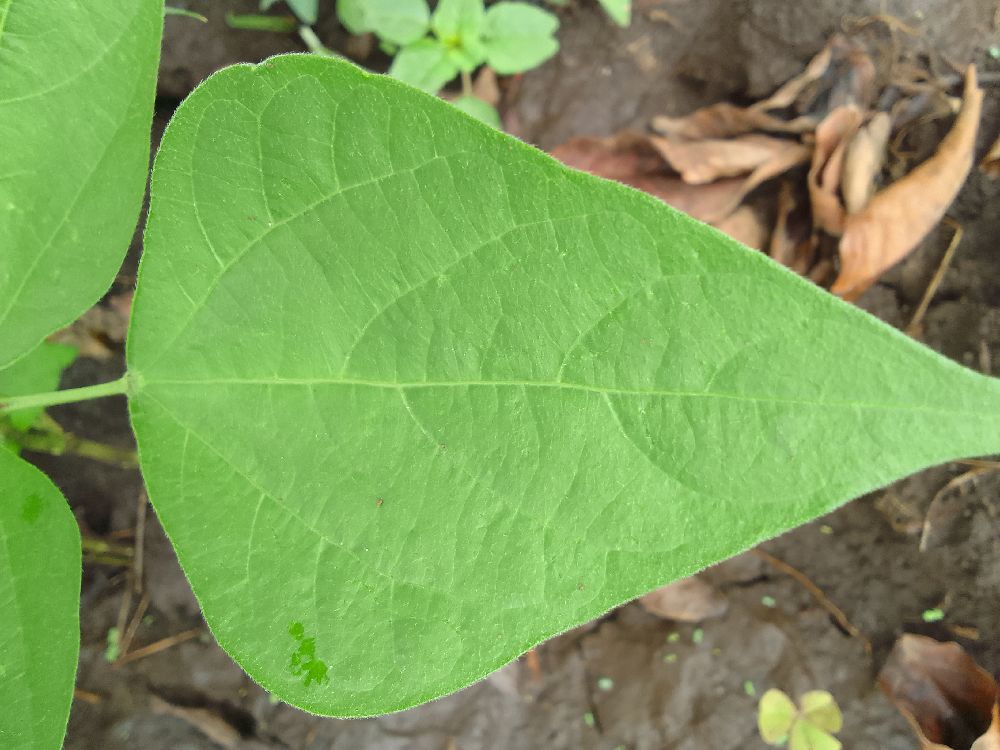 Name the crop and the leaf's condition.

common bean, healthy
